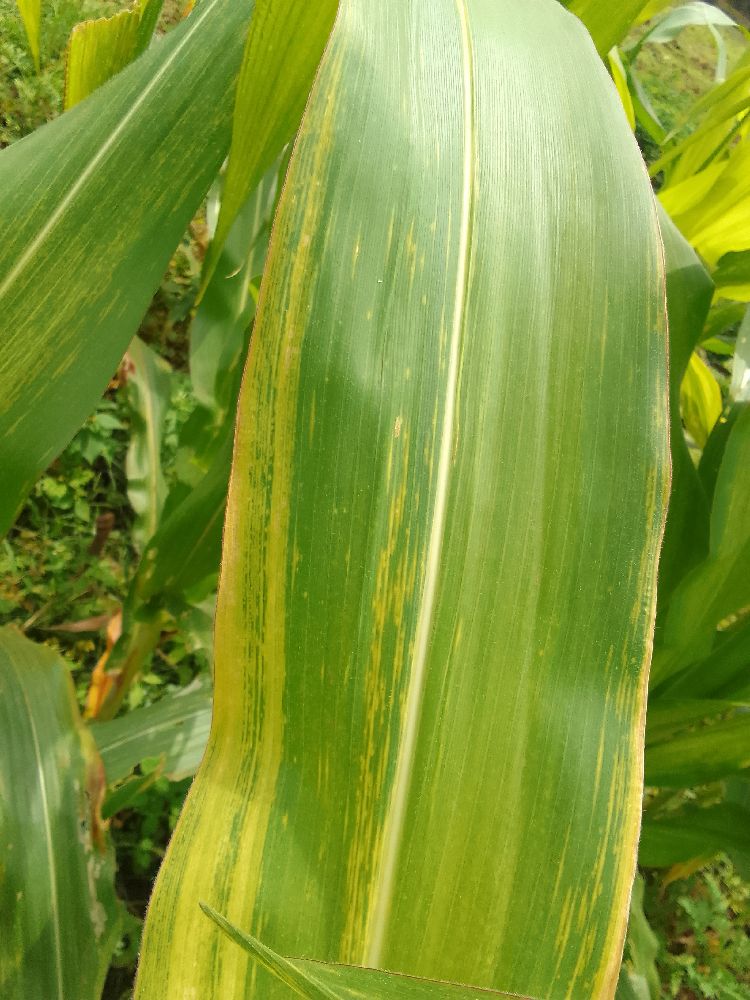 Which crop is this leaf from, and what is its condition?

maize, maize lethal necrosis
